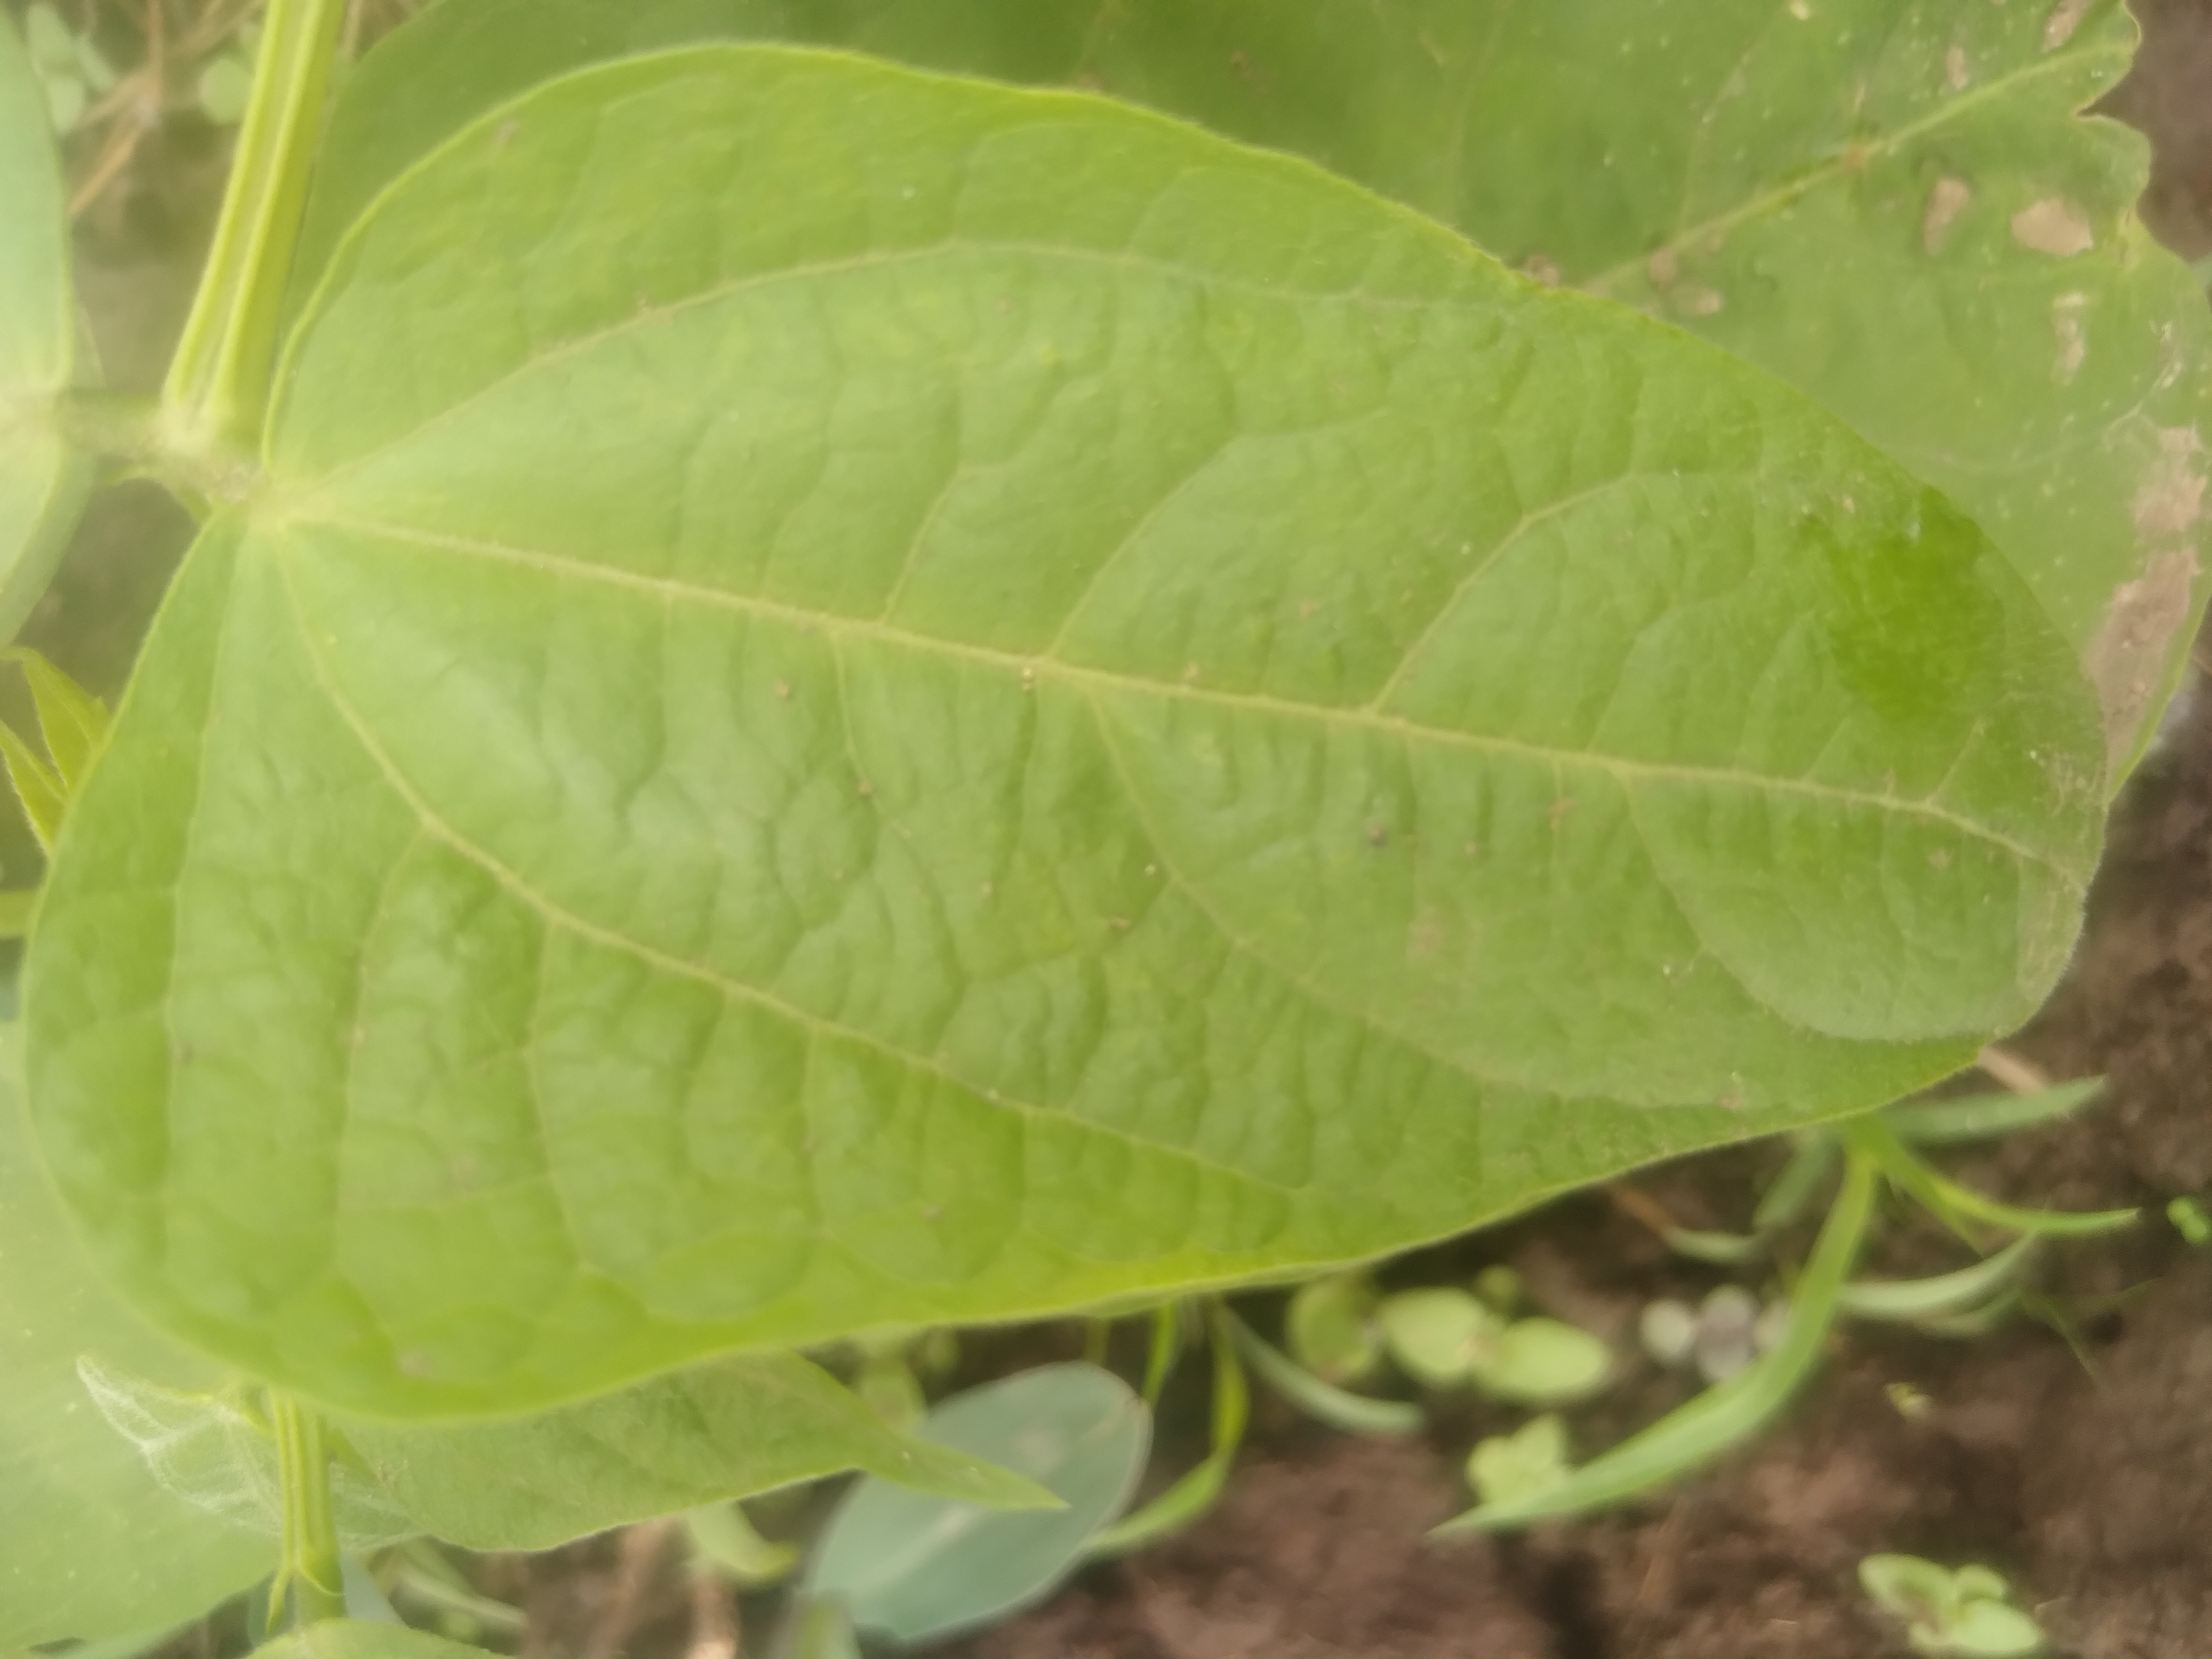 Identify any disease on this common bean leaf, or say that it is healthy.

healthy
